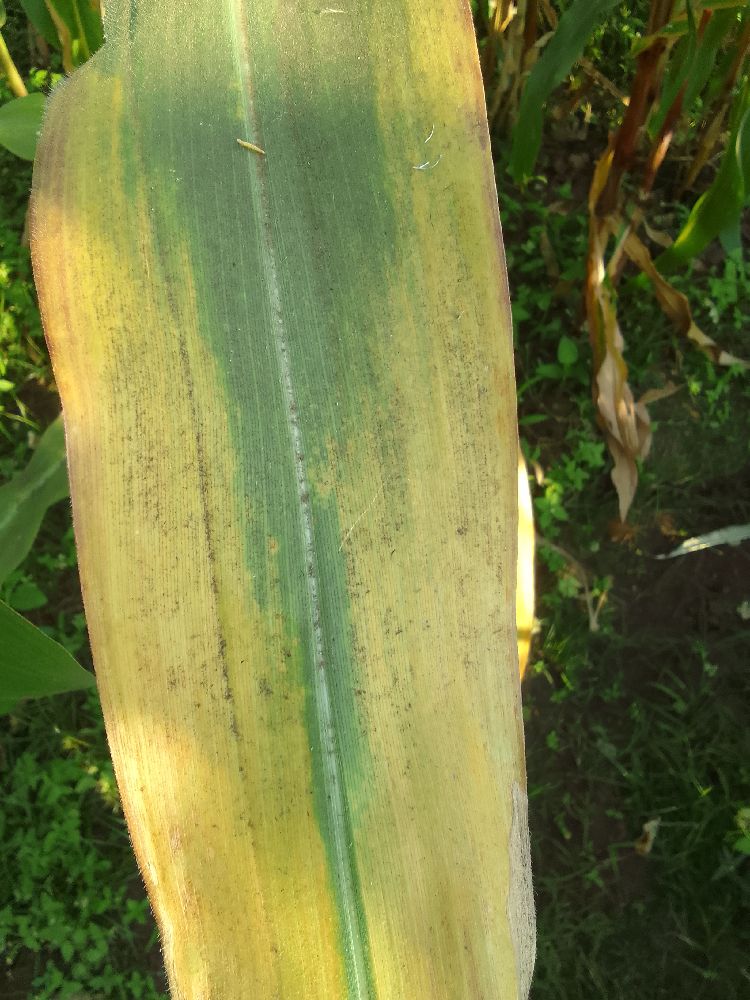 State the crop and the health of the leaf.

maize, maize lethal necrosis
